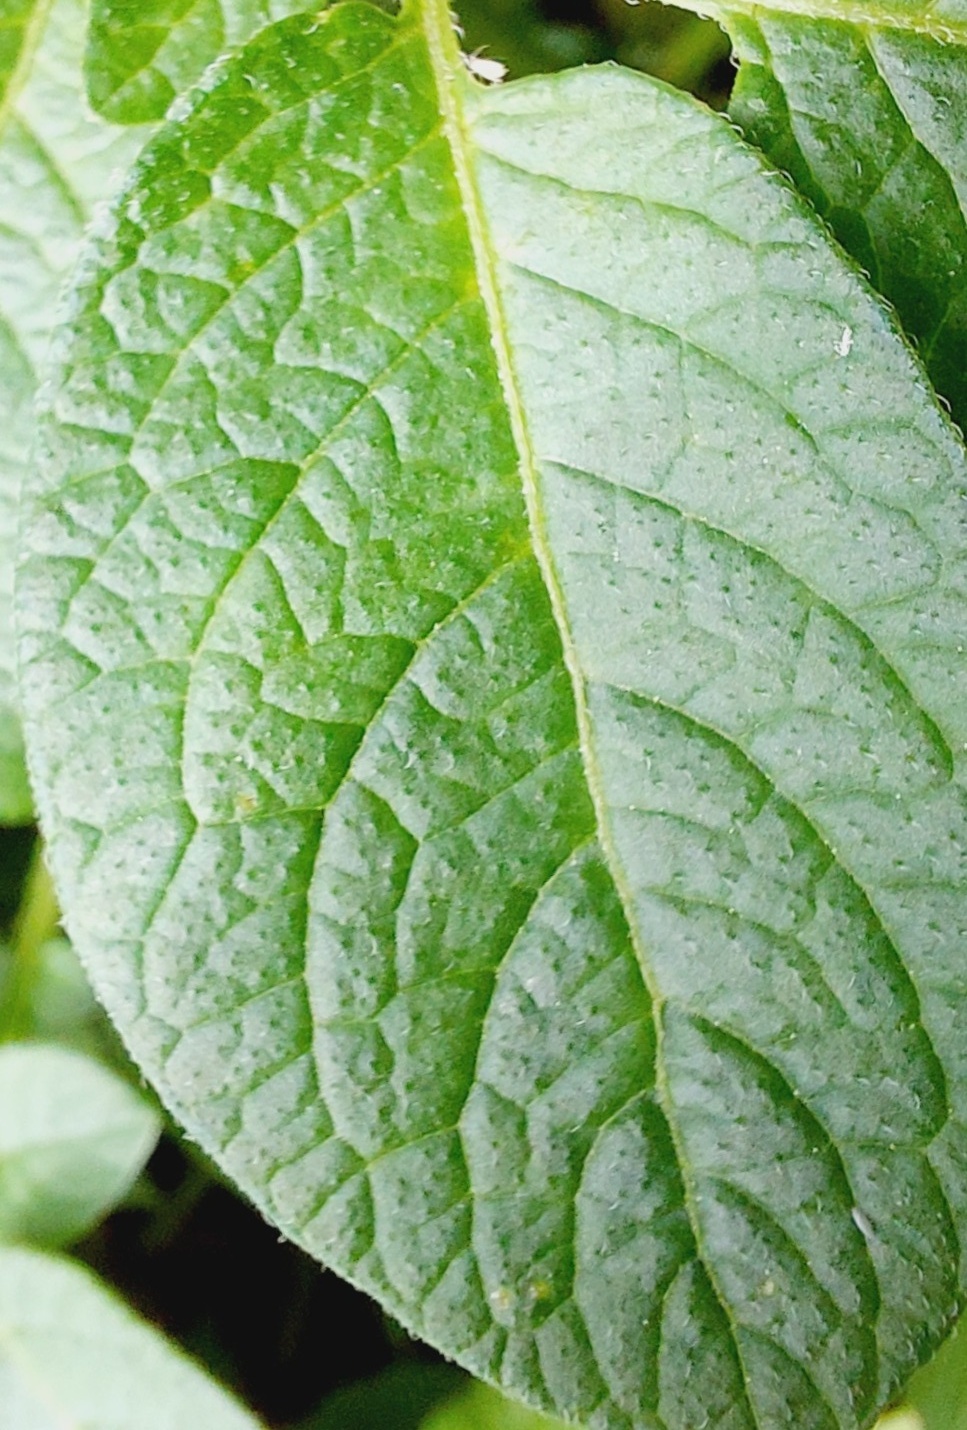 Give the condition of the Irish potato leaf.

healthy
